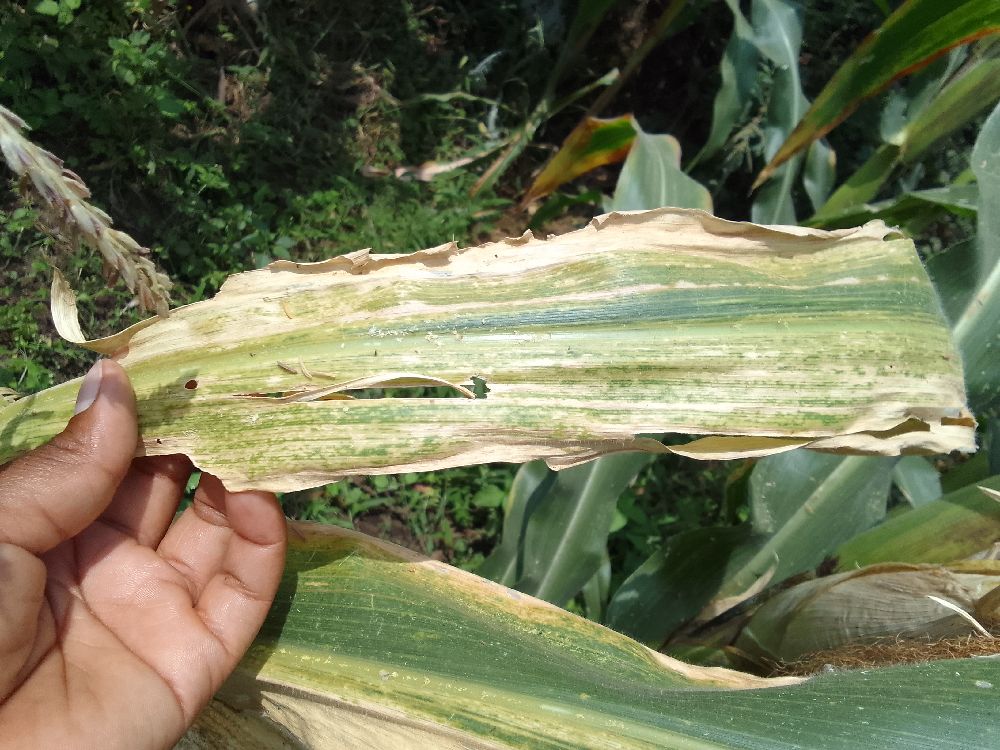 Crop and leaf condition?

maize, maize lethal necrosis
